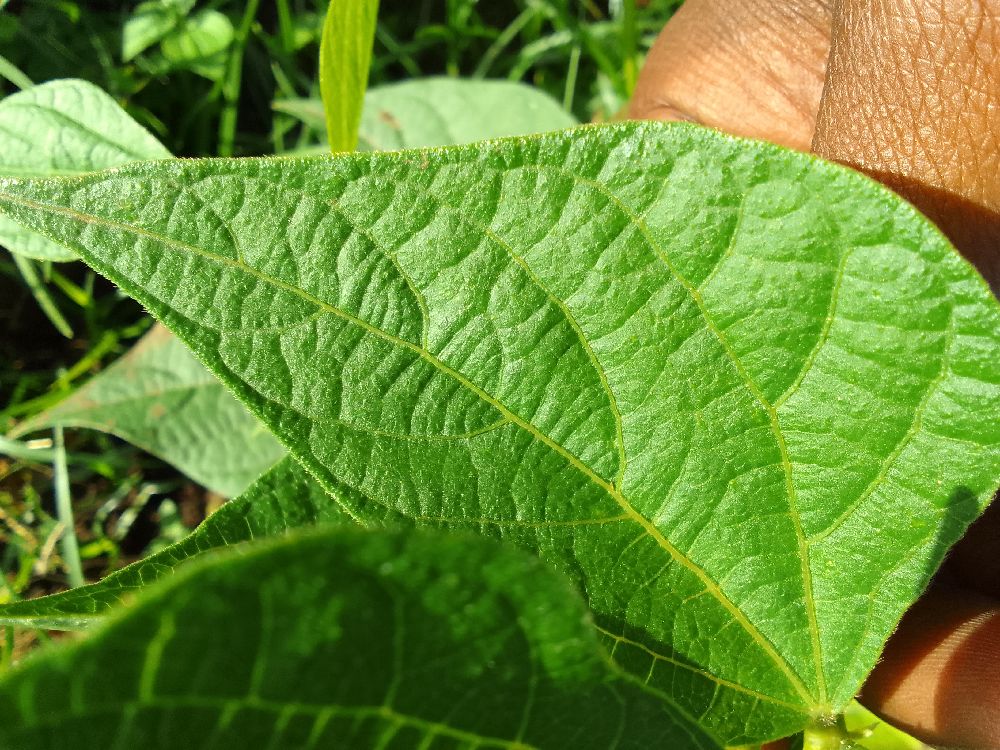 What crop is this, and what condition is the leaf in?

common bean, healthy
